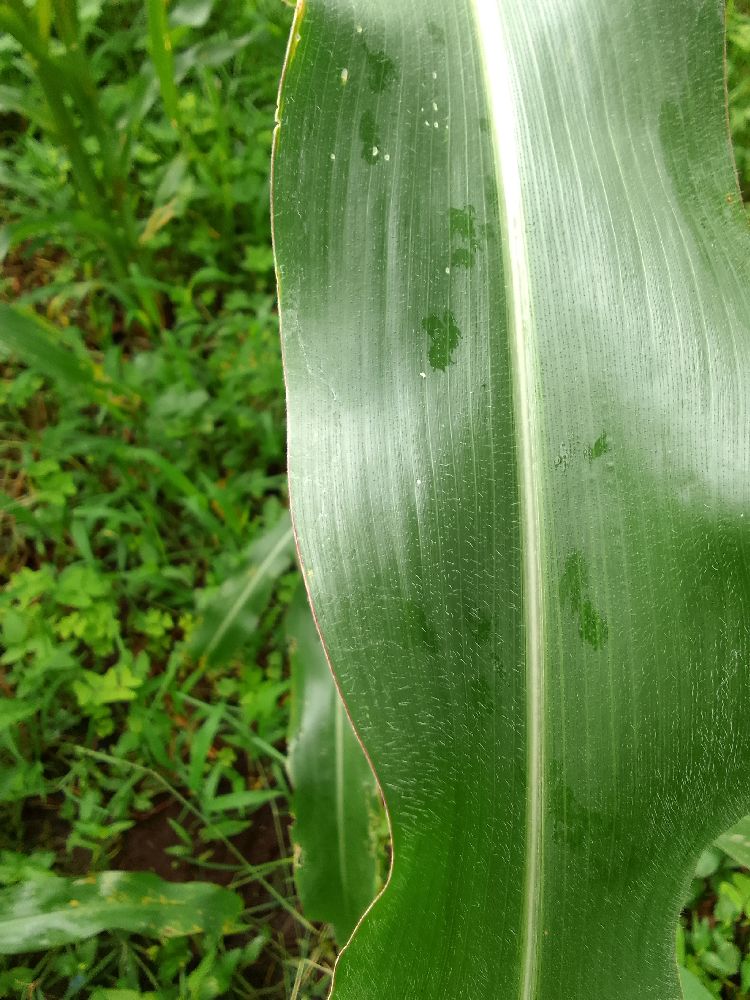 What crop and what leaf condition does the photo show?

maize, healthy
